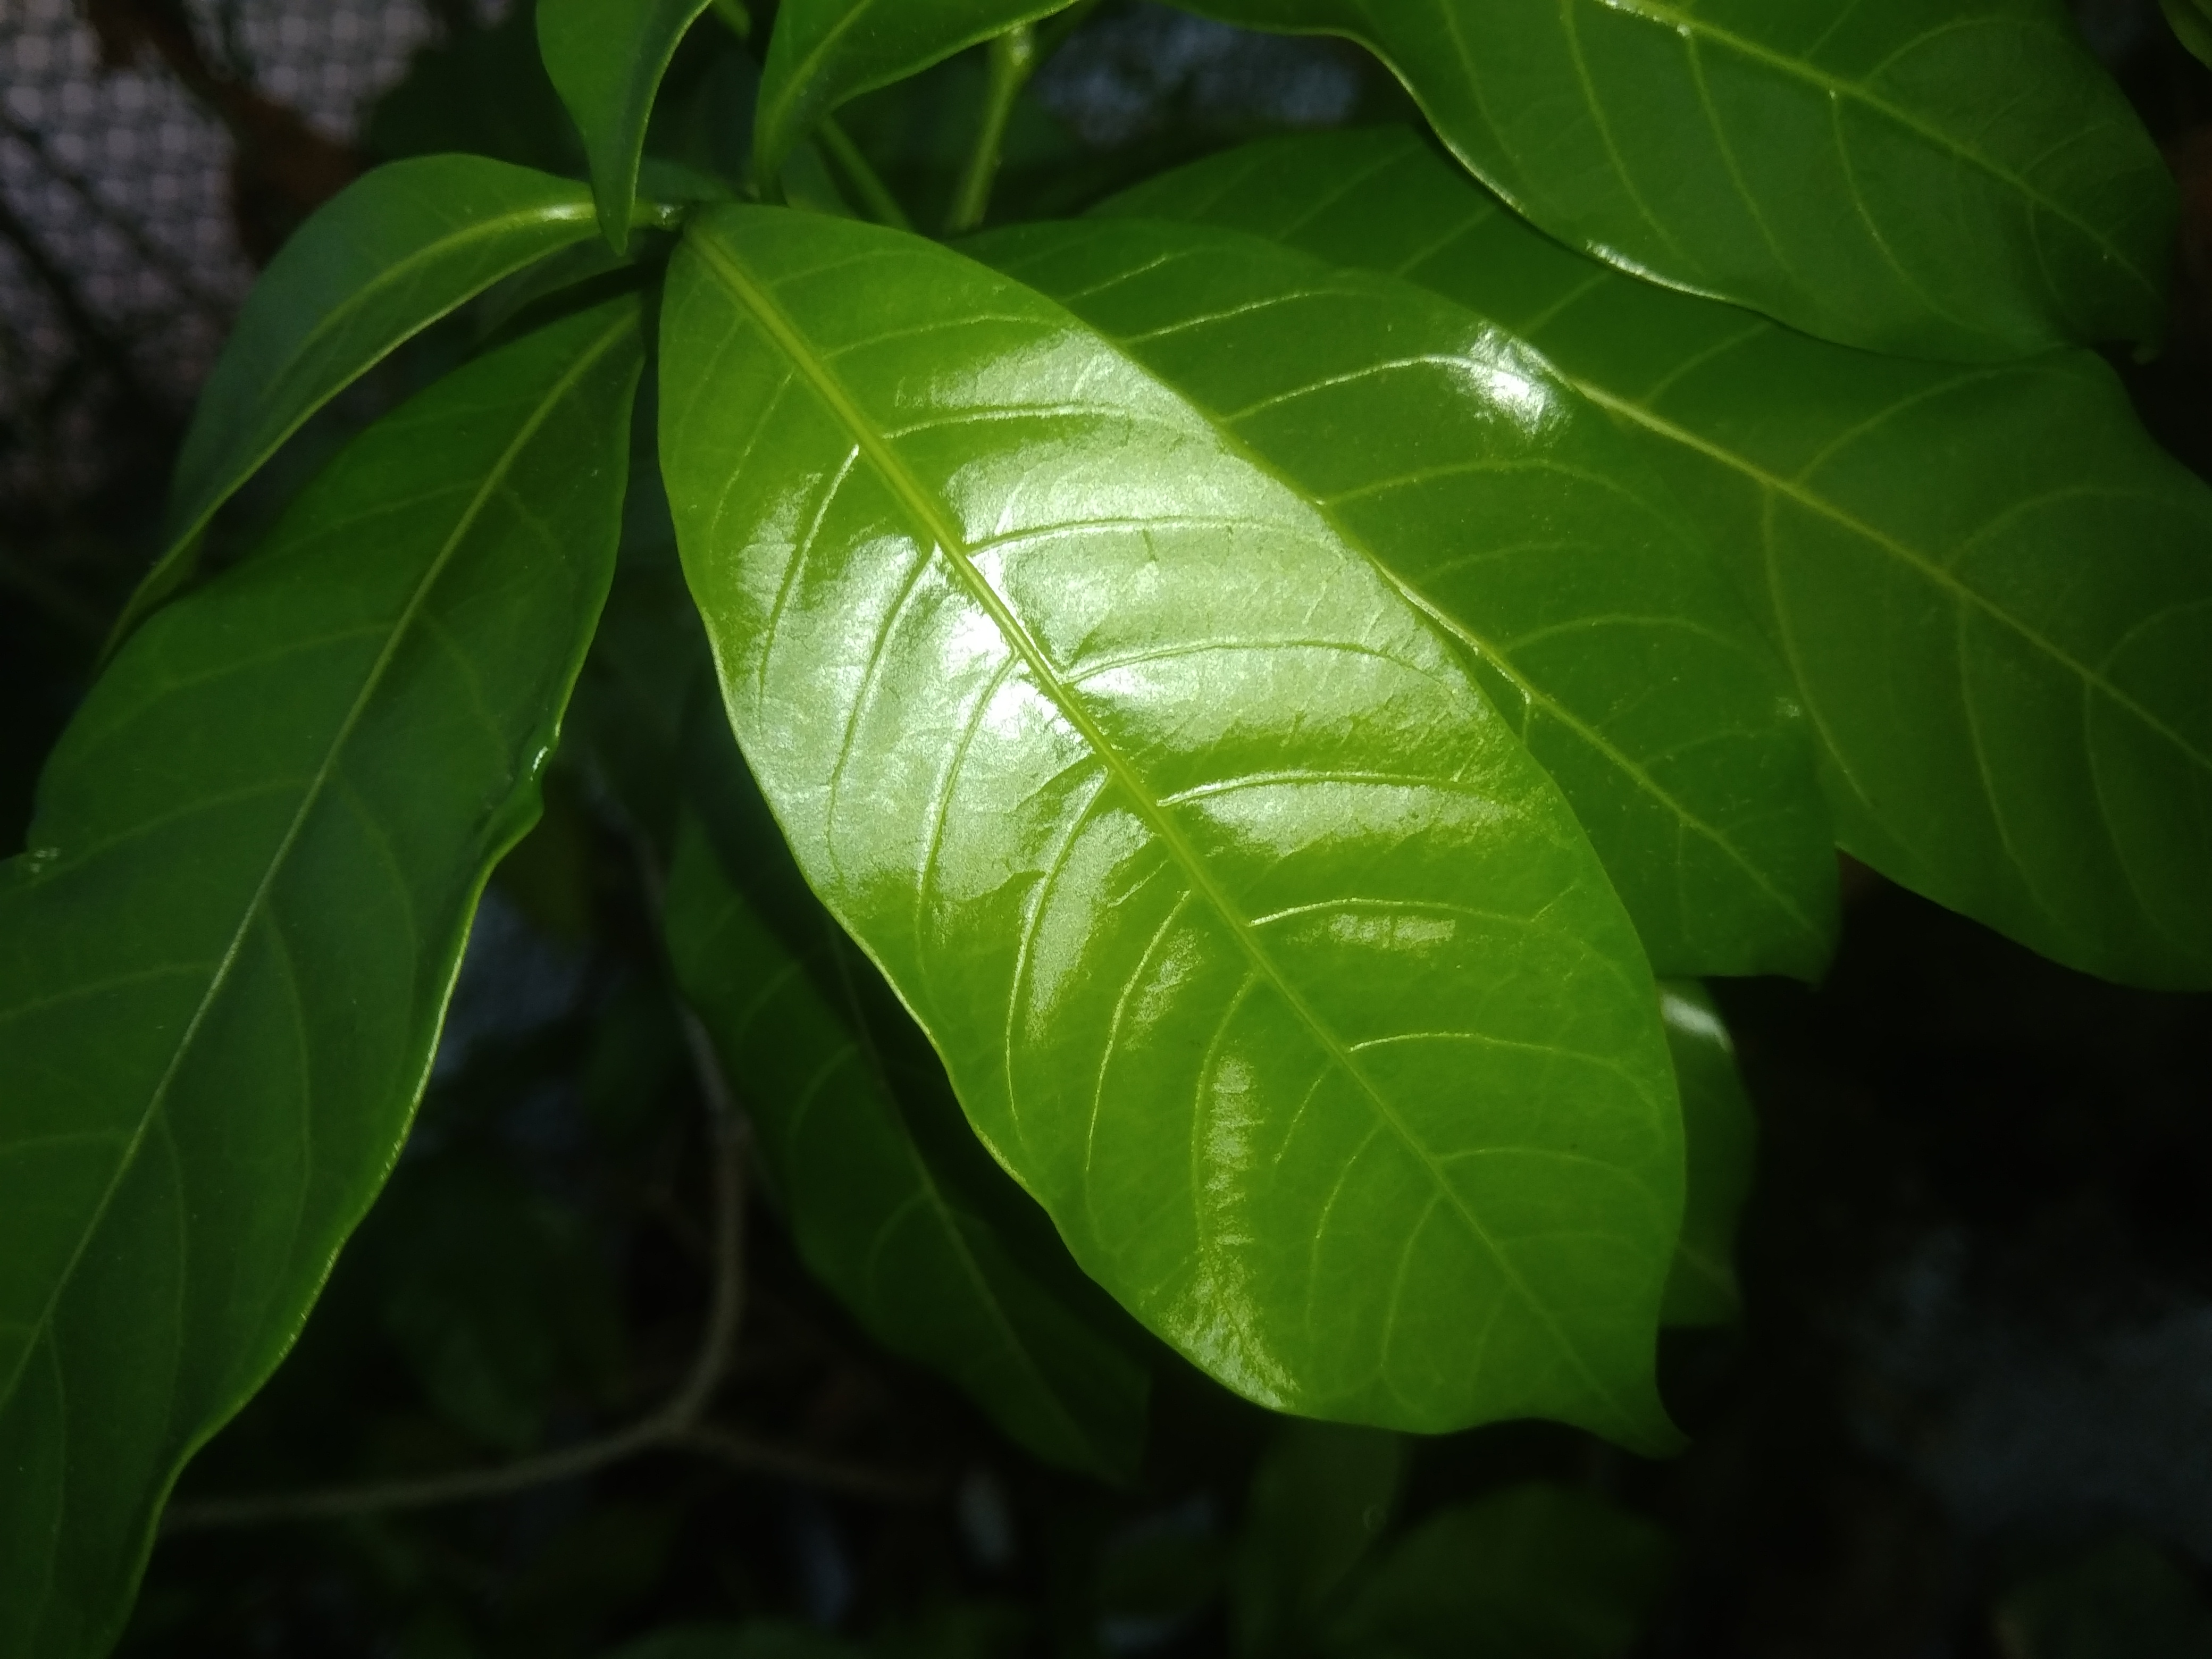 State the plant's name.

togor
